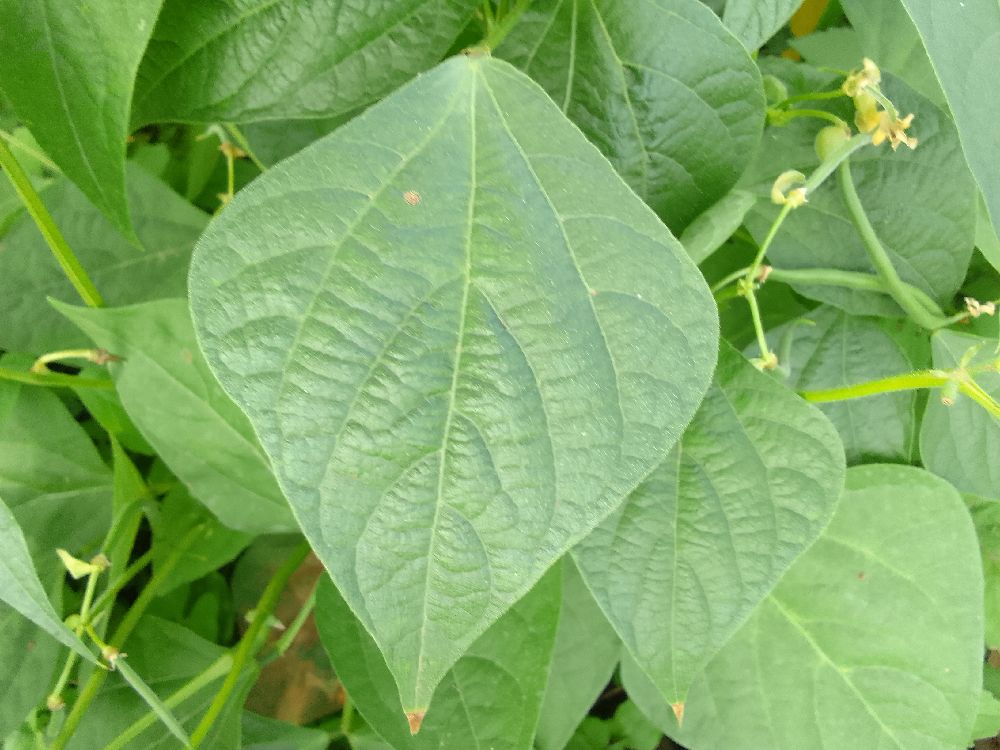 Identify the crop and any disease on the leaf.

common bean, healthy
